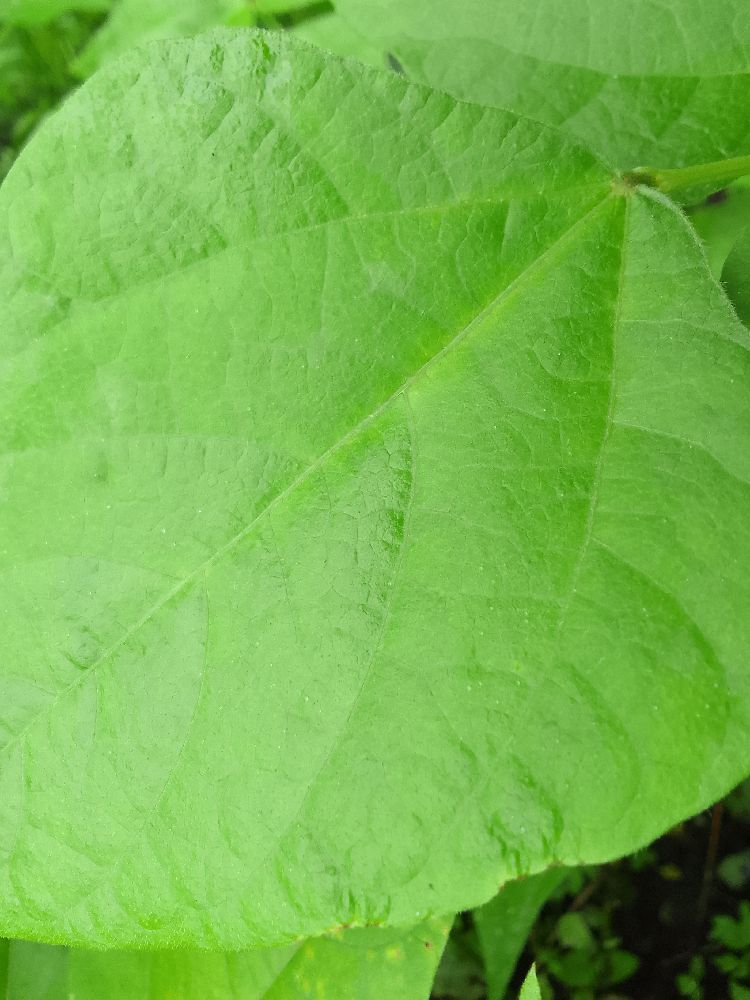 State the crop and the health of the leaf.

common bean, healthy
